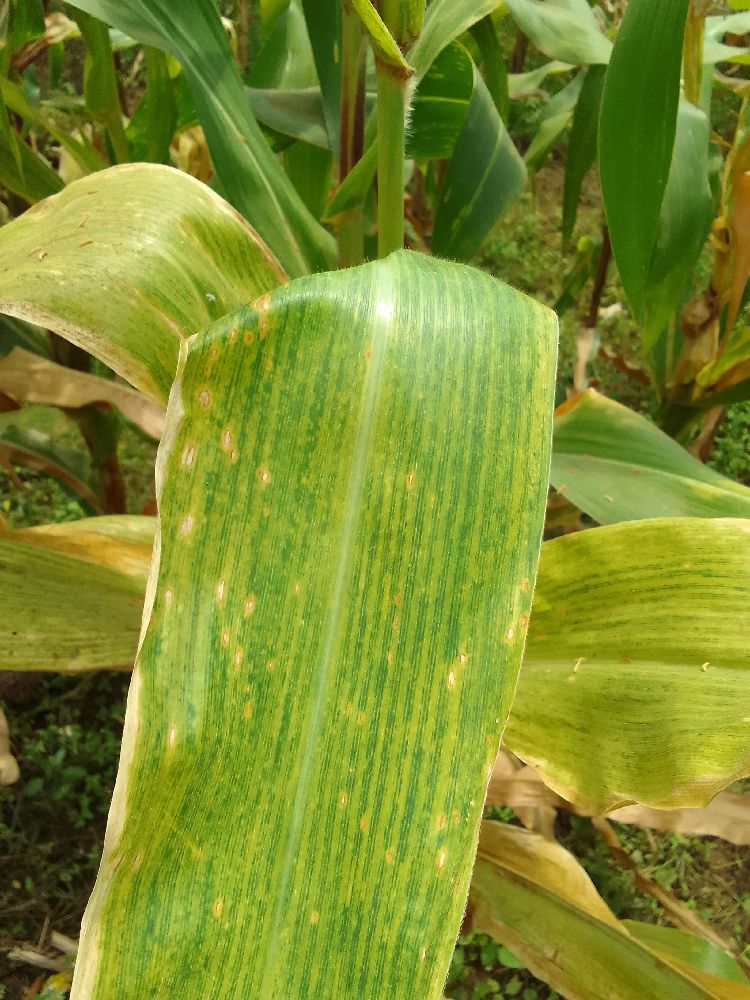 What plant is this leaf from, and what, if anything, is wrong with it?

maize, maize lethal necrosis
